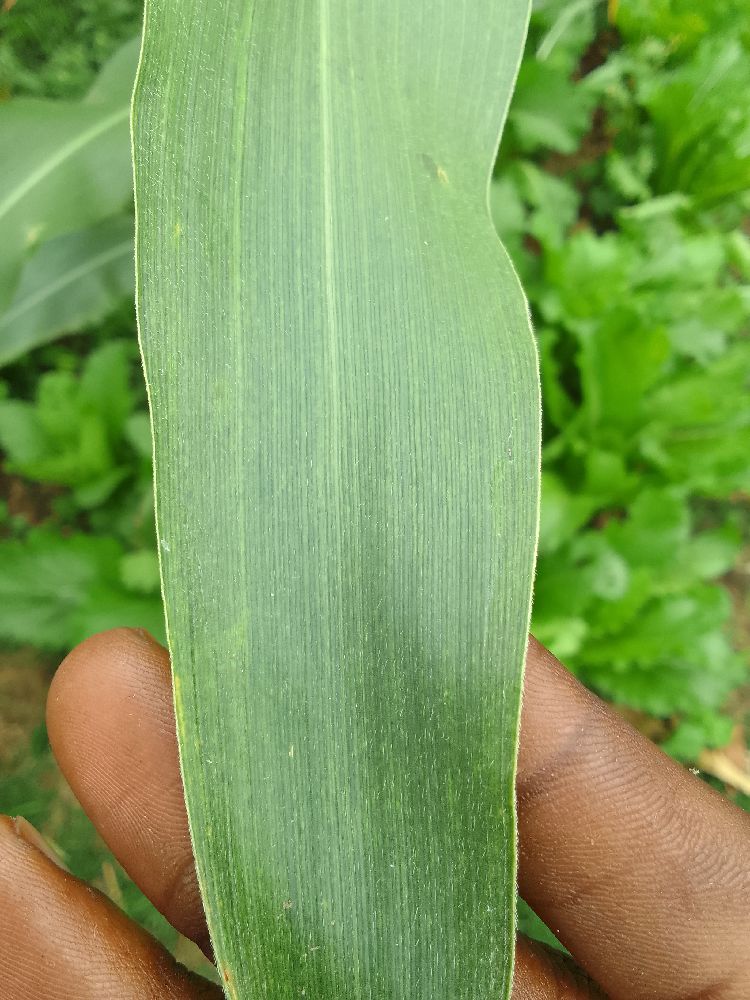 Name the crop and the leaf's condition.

maize, healthy
